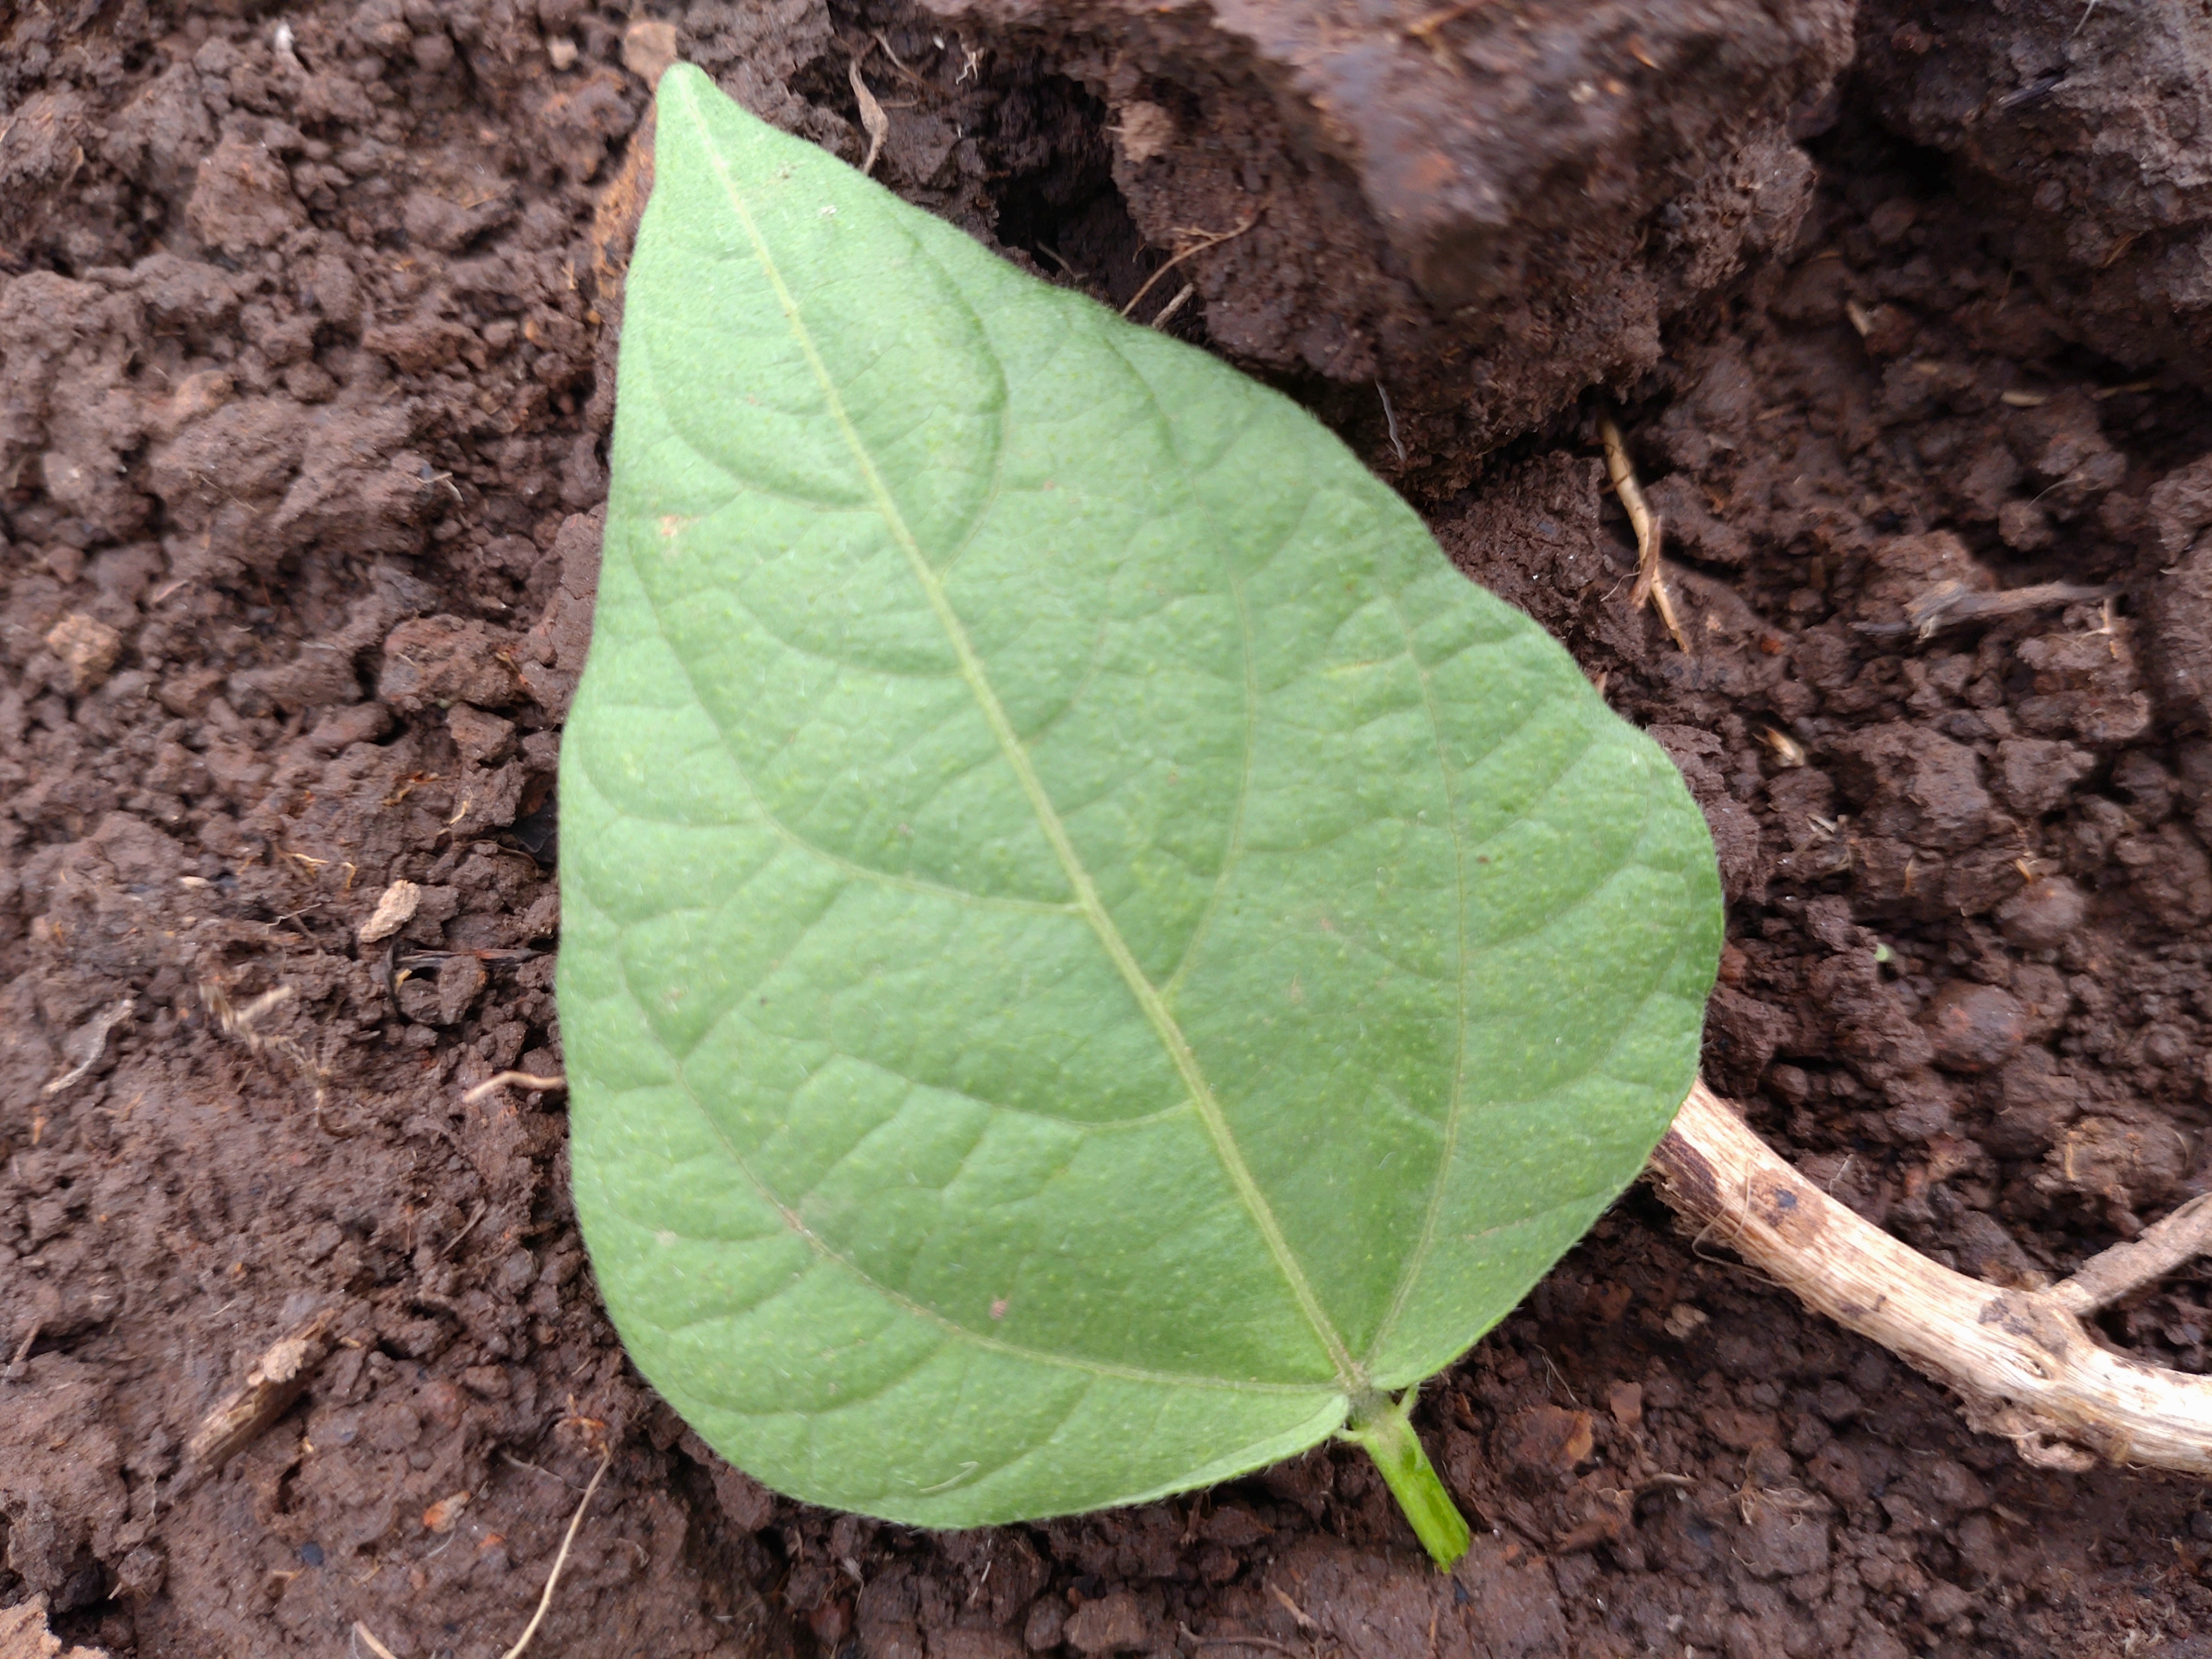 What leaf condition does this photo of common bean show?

healthy
